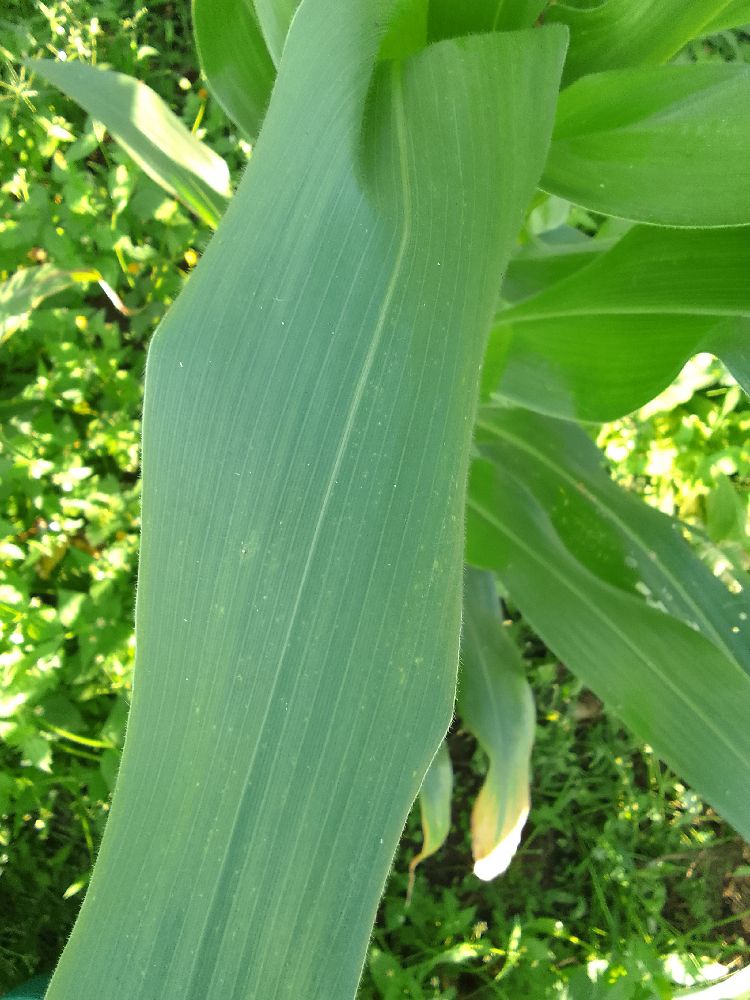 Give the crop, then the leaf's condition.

maize, healthy
